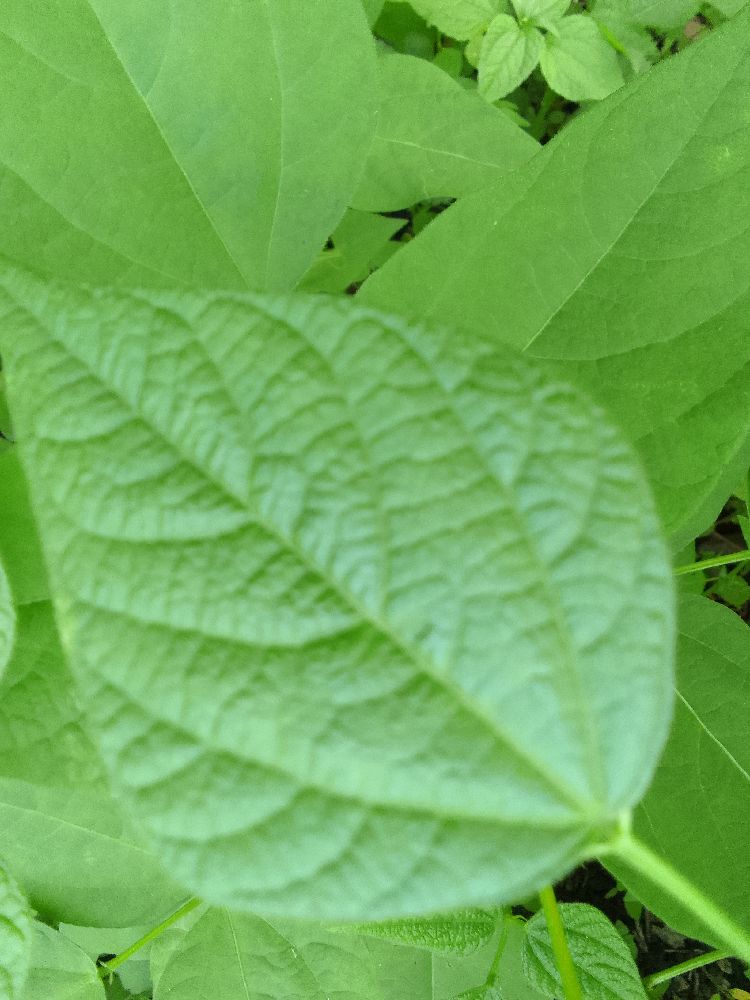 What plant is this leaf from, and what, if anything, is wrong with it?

common bean, healthy
